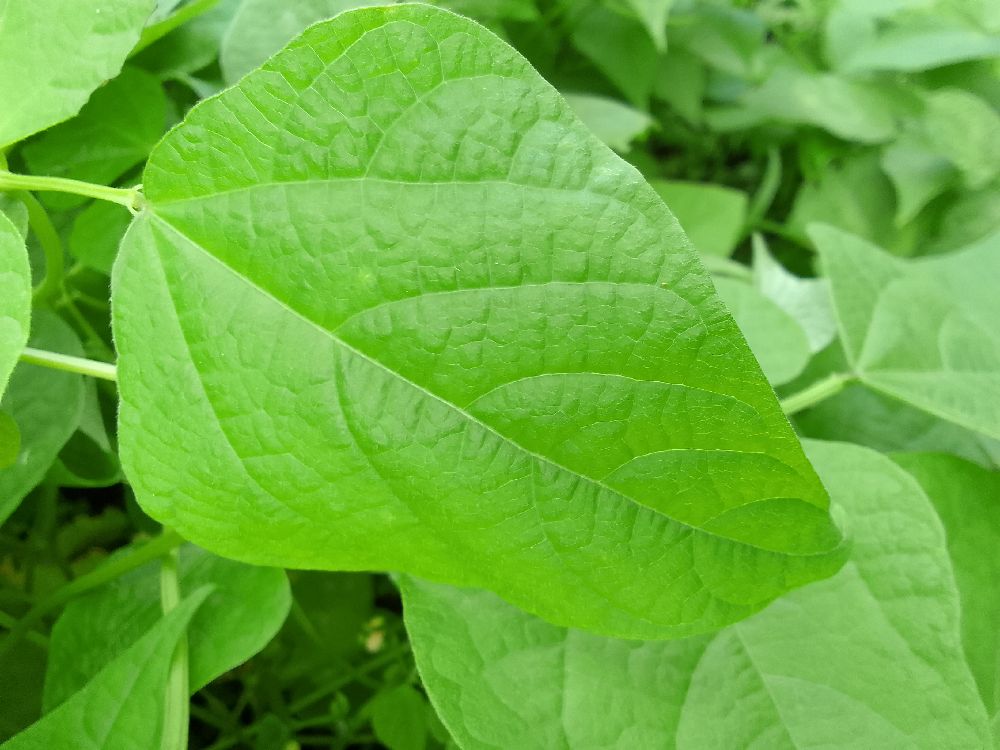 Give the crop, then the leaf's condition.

common bean, healthy
